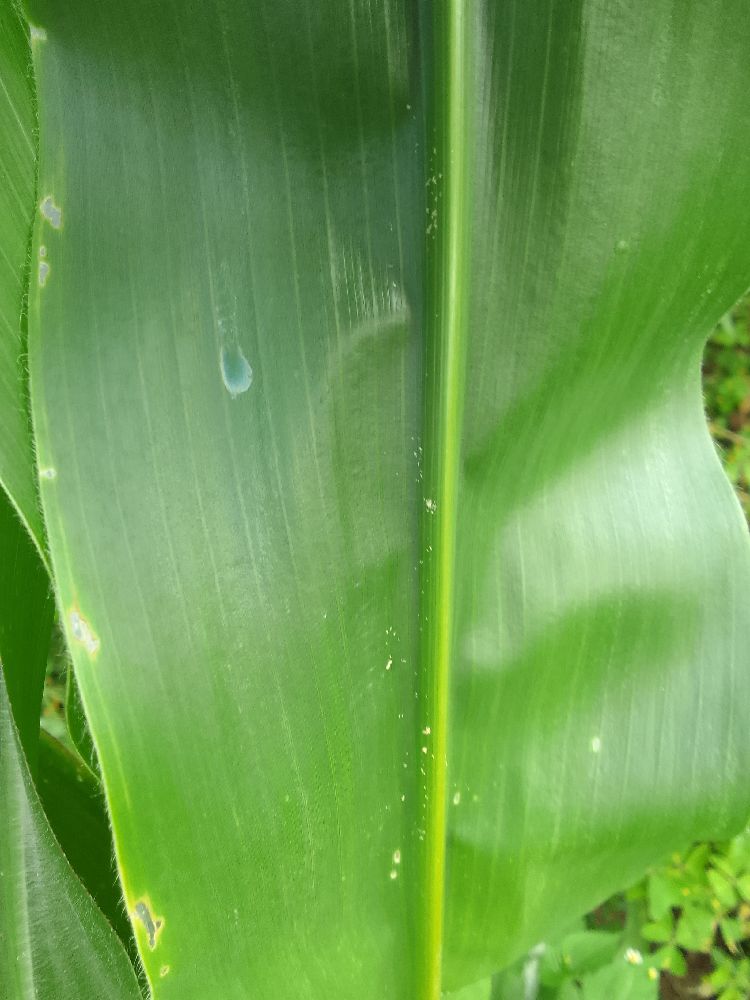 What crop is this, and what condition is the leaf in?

maize, healthy
